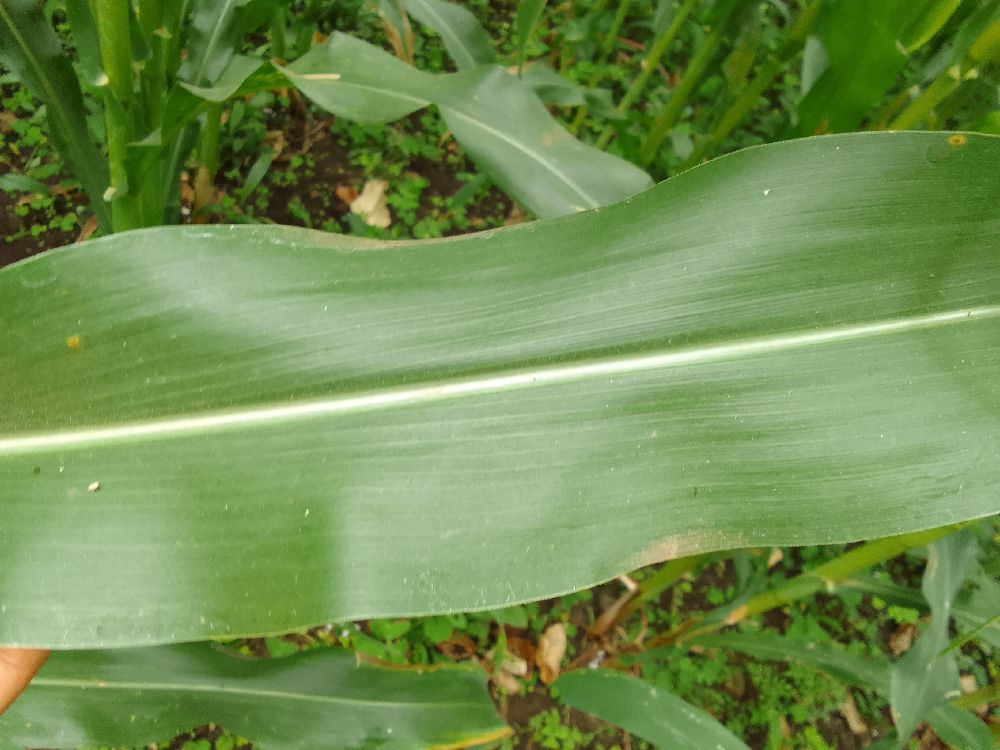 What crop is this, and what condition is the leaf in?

maize, healthy
